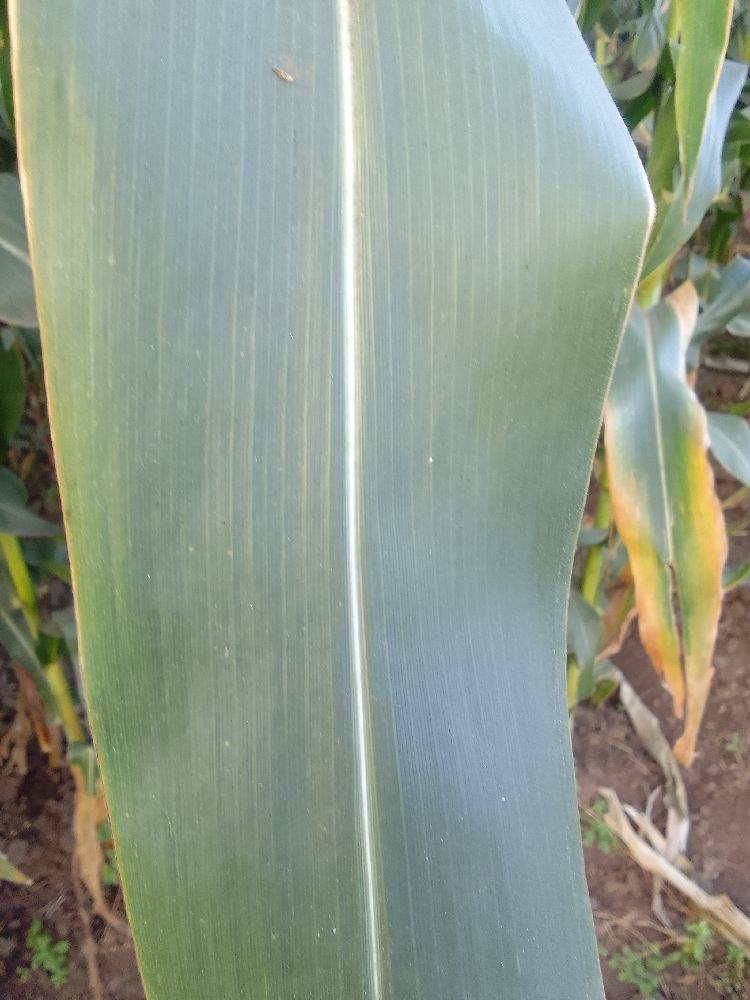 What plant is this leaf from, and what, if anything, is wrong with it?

maize, healthy
